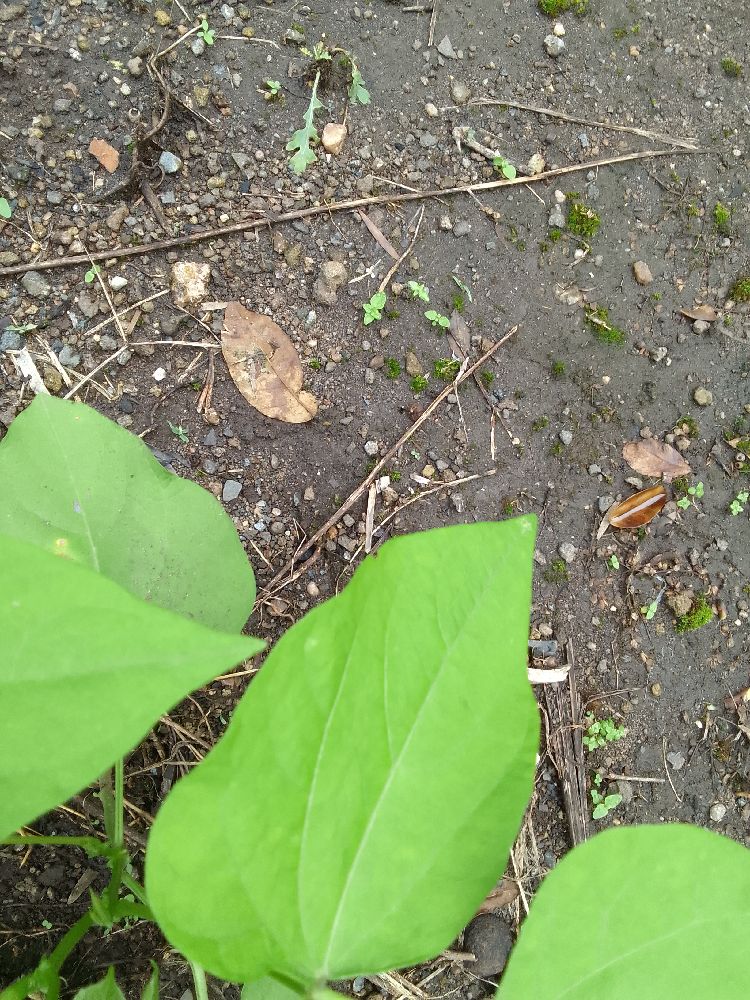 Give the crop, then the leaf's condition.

common bean, healthy
